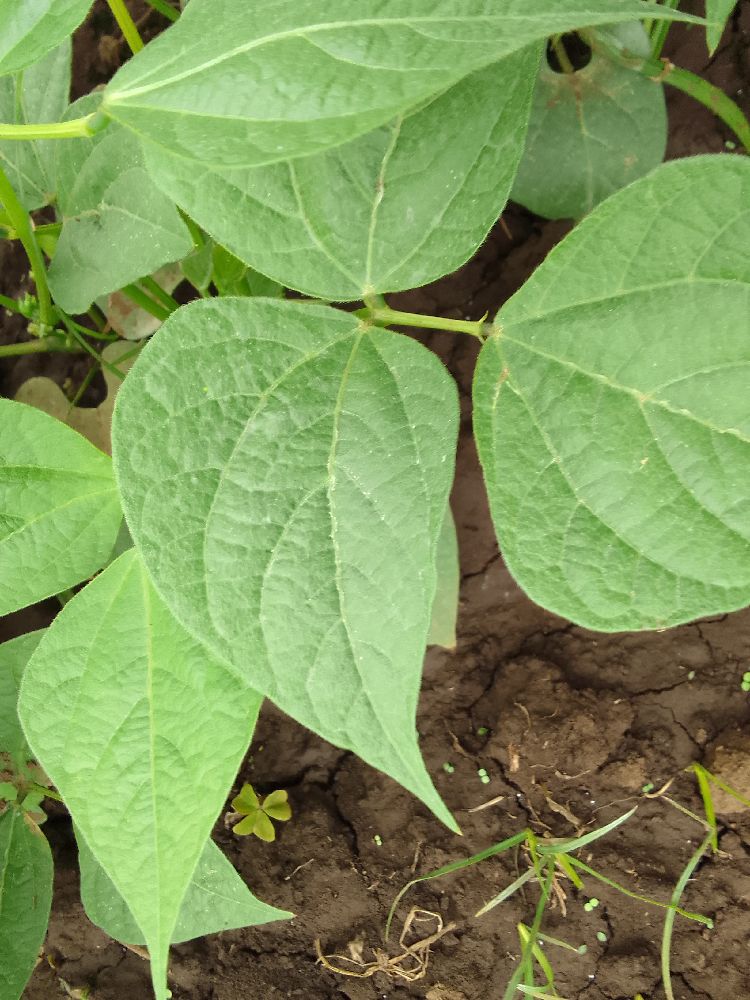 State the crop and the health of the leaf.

common bean, healthy
